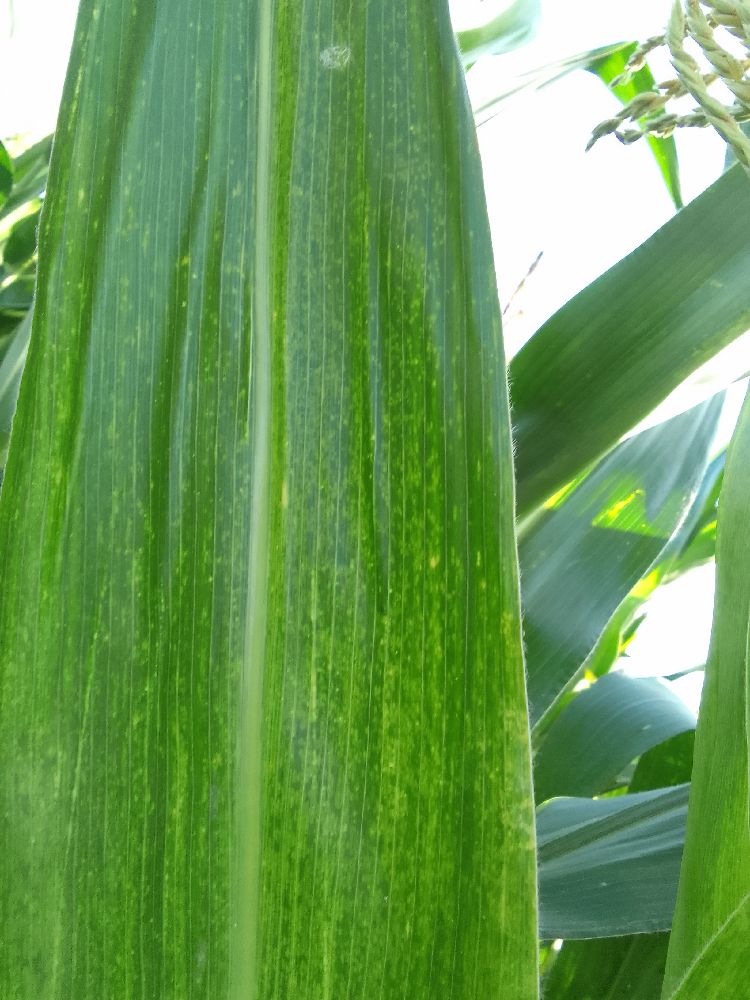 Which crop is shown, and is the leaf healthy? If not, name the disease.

maize, maize lethal necrosis
